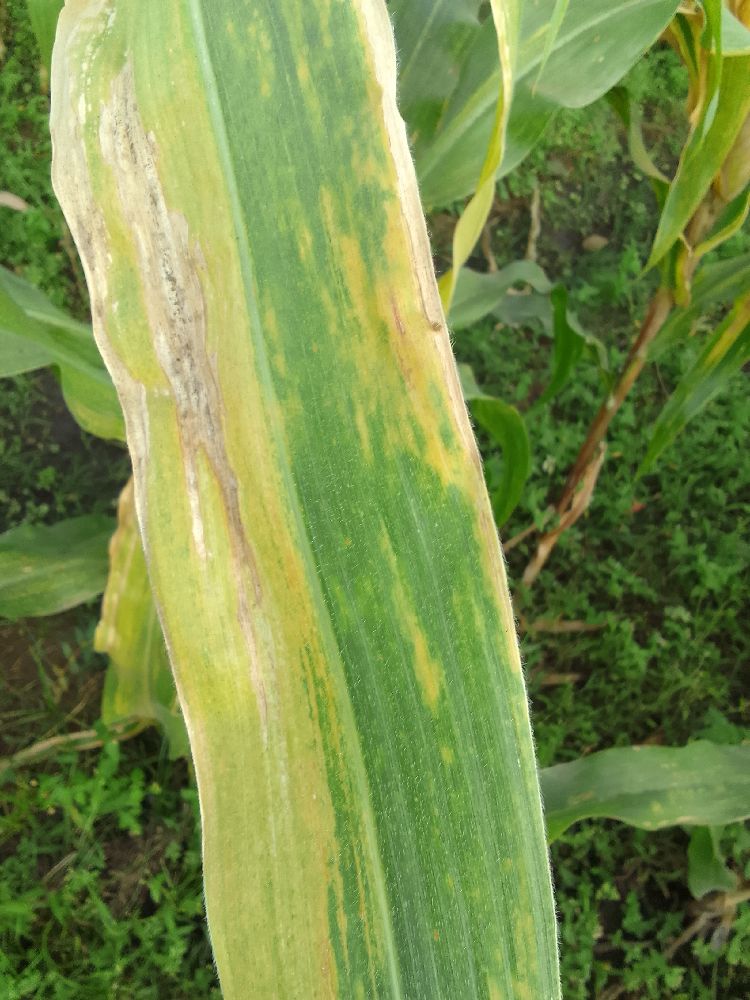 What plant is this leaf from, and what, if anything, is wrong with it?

maize, maize lethal necrosis
